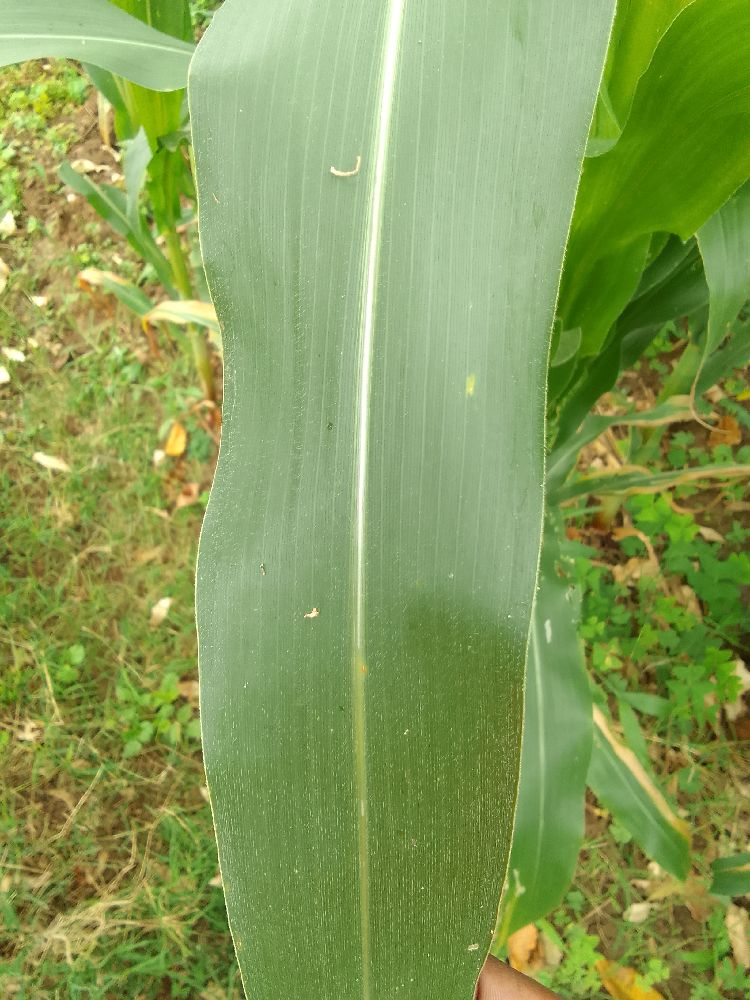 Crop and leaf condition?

maize, healthy
